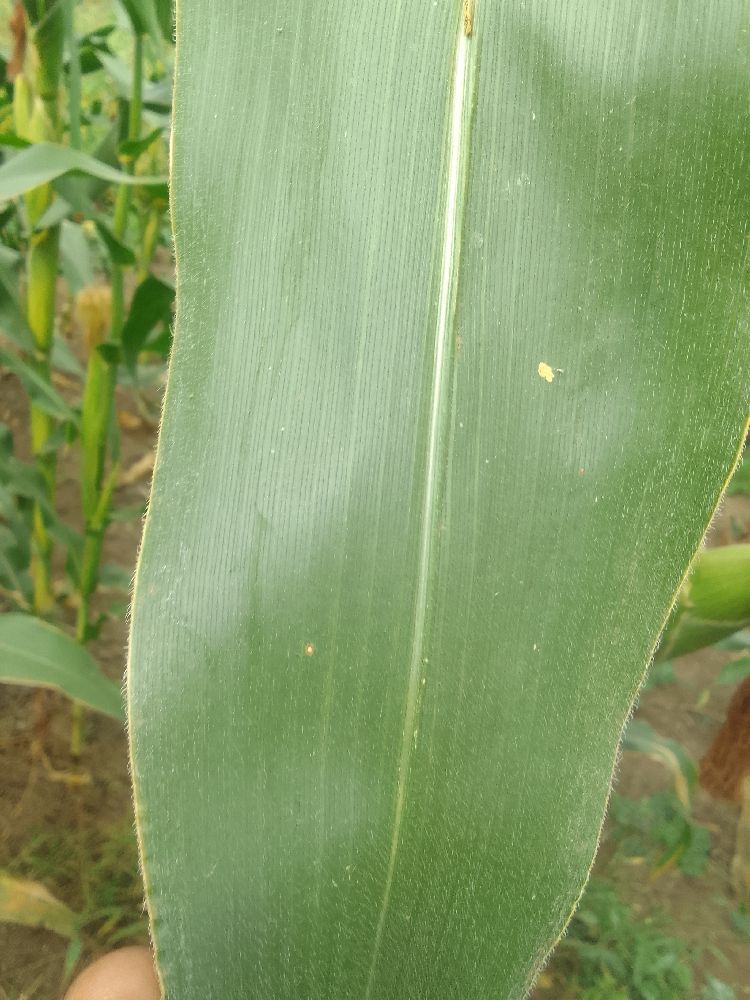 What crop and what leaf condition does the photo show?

maize, healthy
